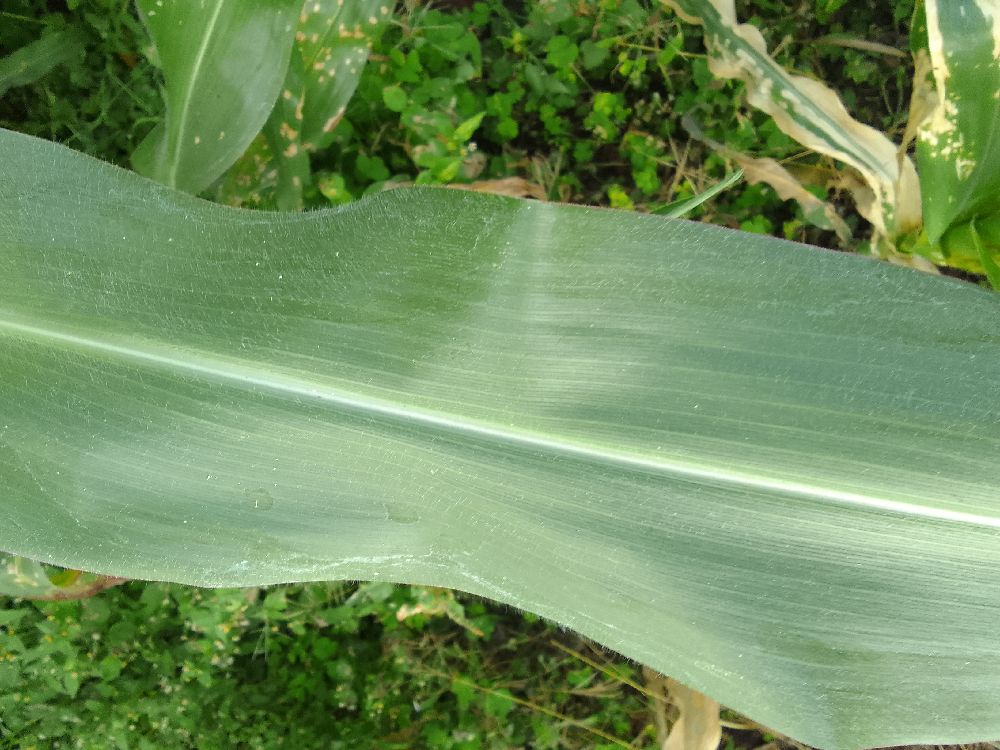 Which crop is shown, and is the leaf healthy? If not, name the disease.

maize, healthy
